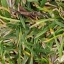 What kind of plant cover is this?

grass
